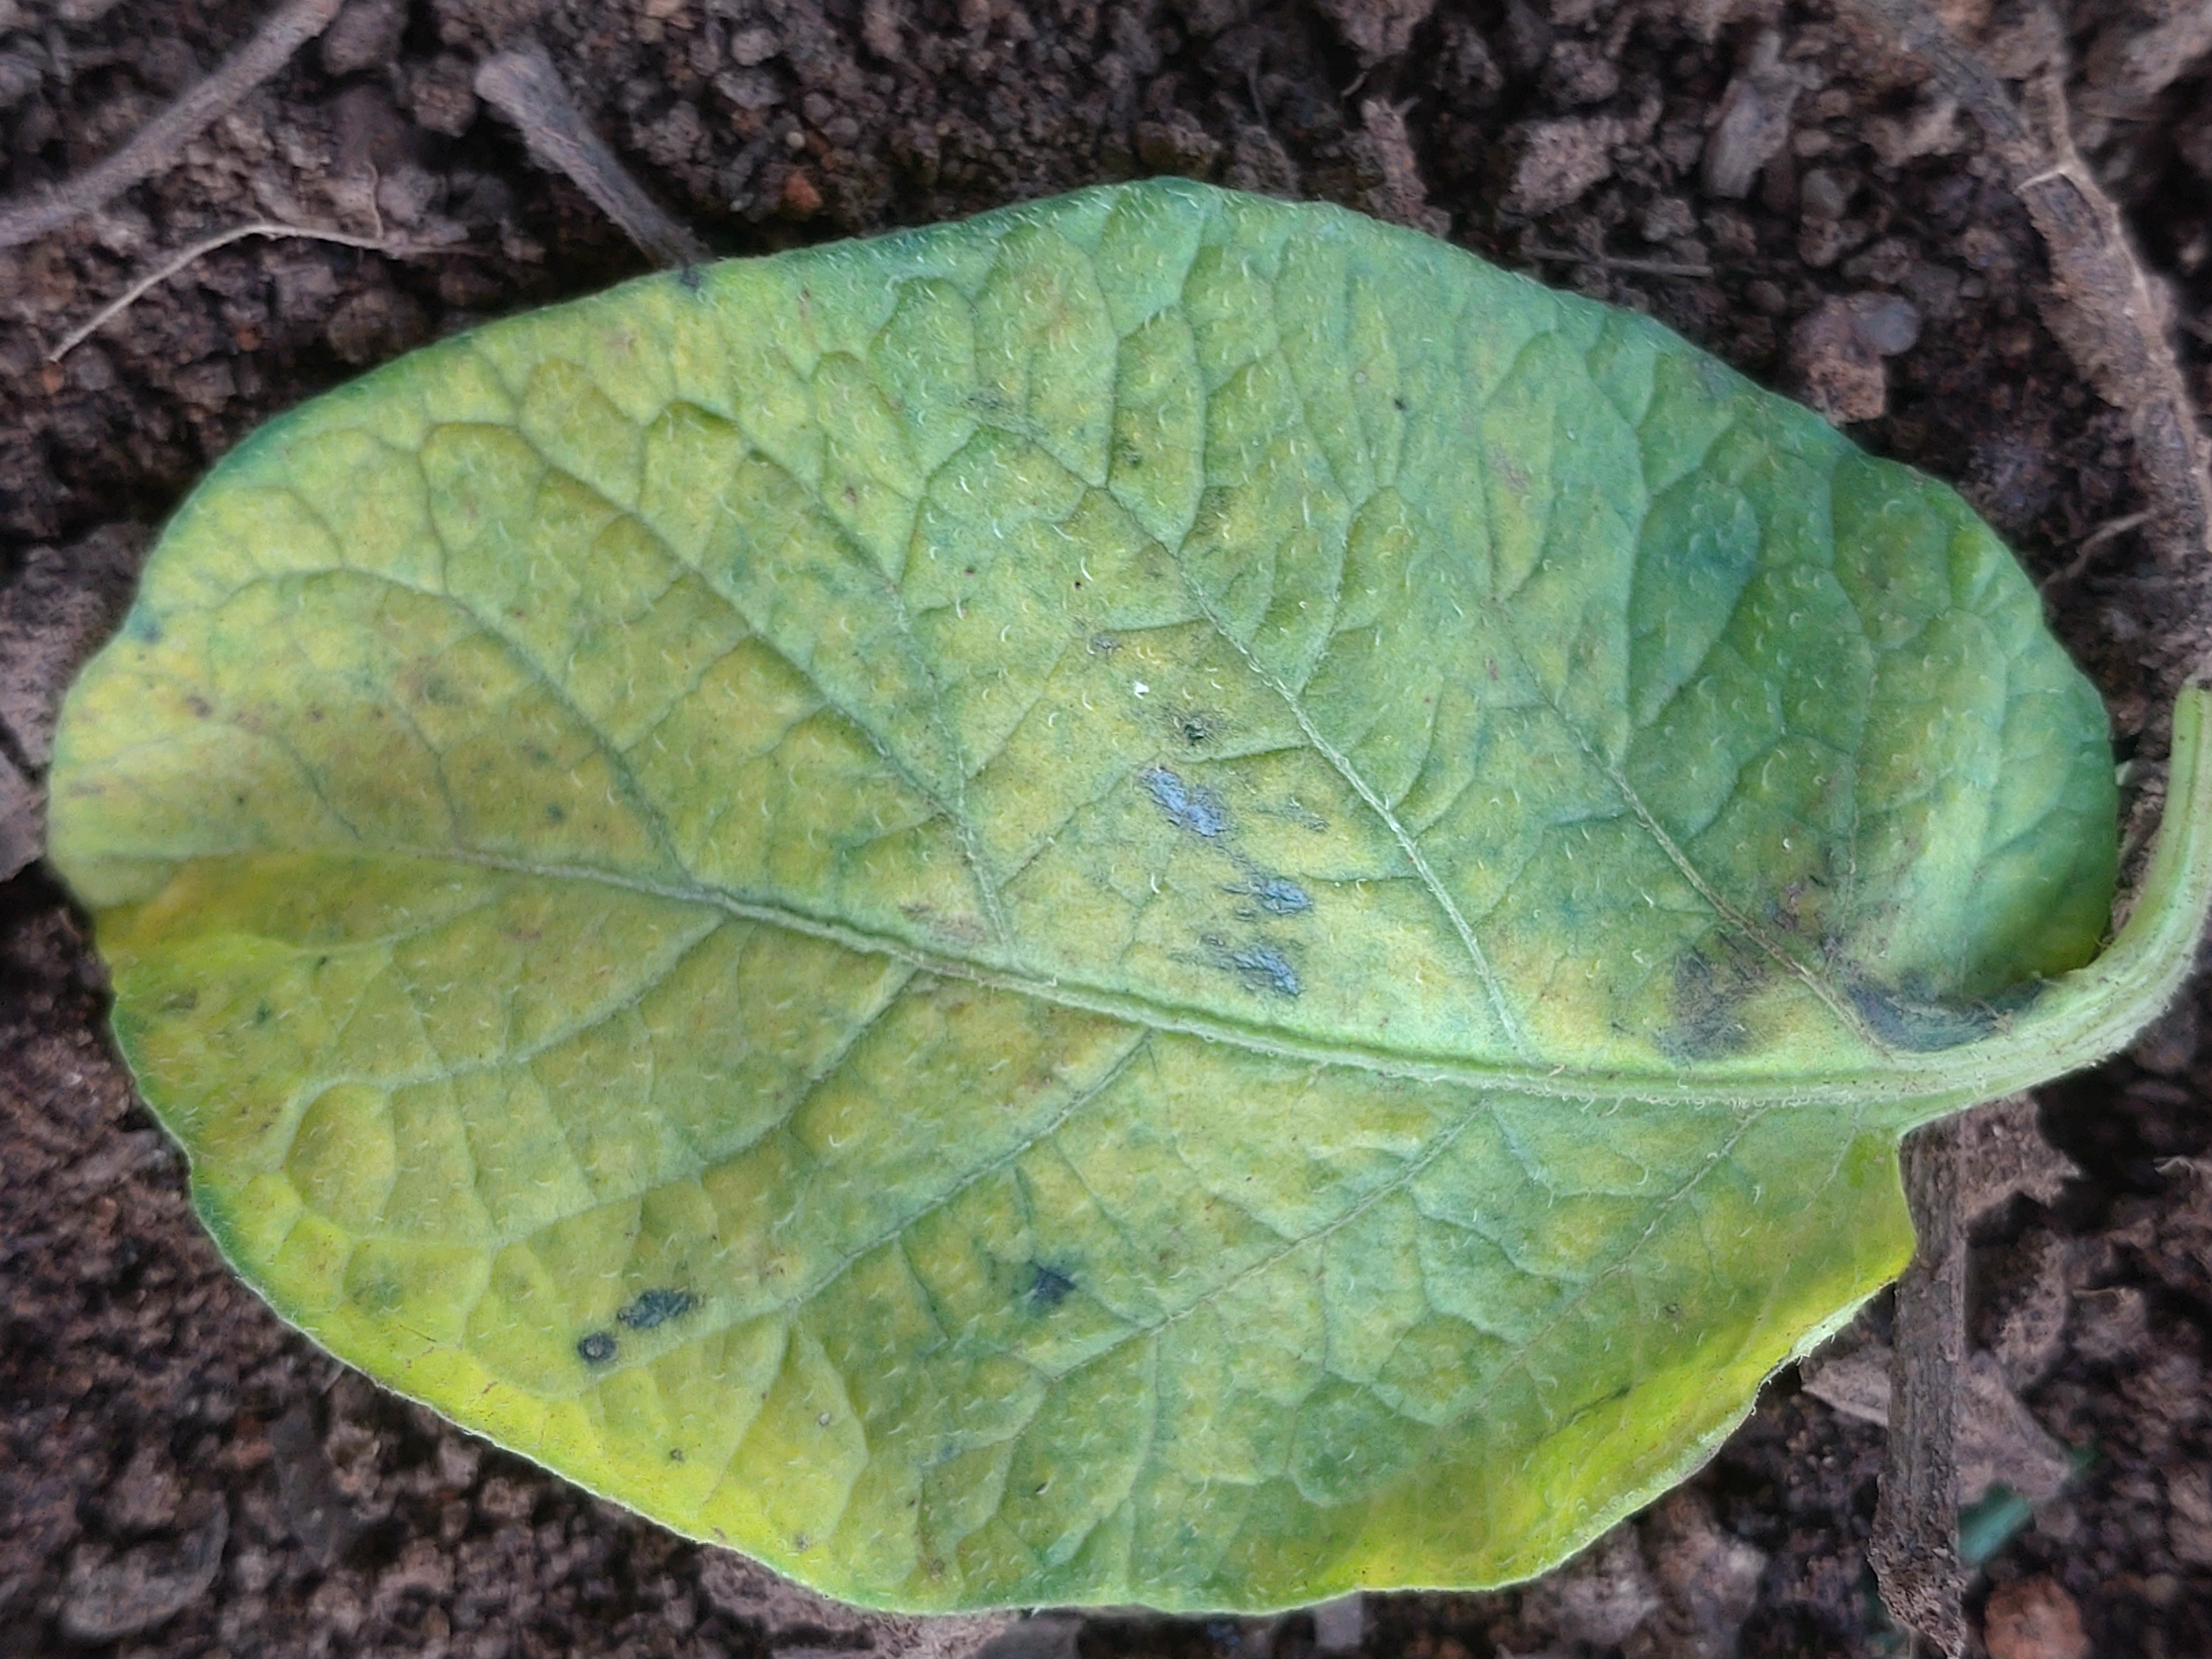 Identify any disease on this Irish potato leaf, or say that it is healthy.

late blight
